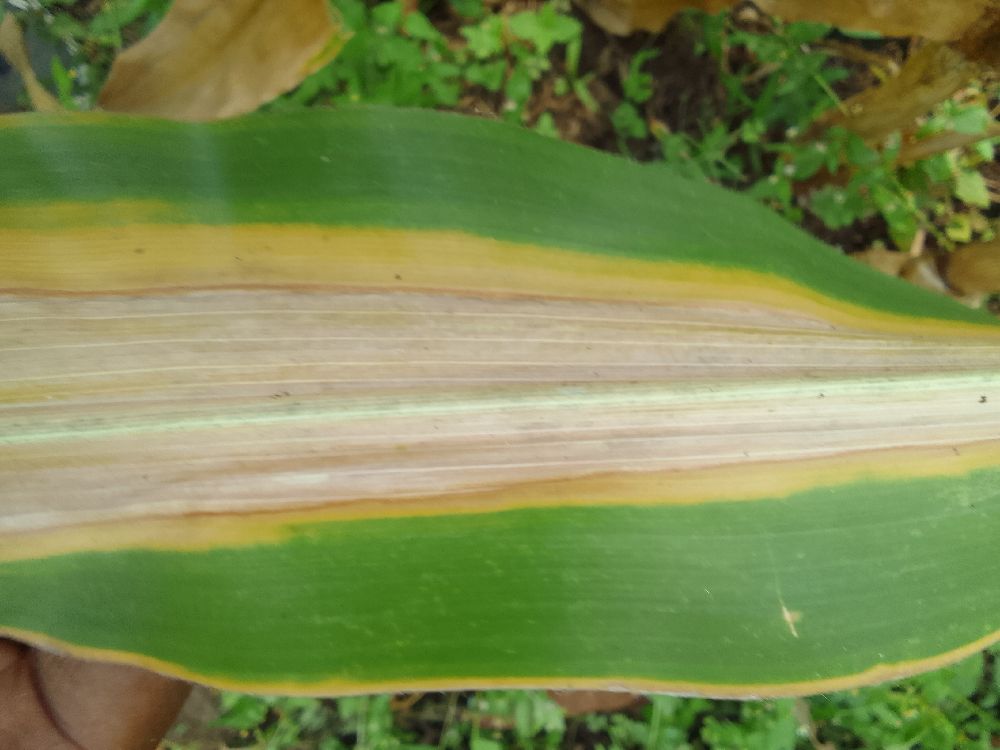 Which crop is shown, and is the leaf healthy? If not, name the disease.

maize, maize lethal necrosis
